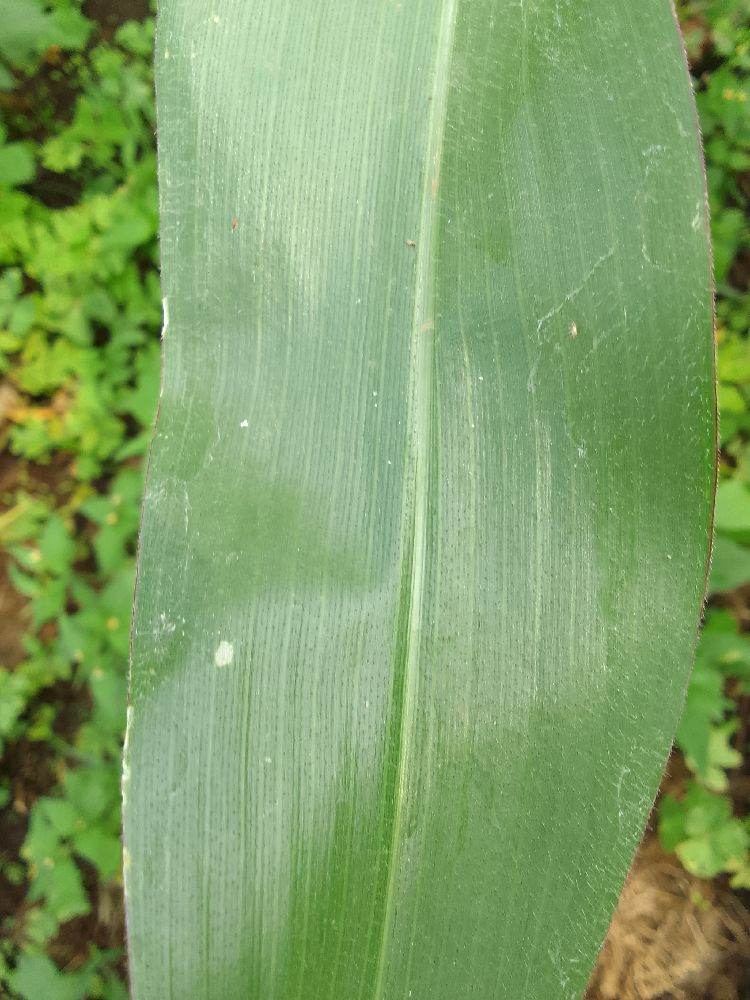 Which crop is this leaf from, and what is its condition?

maize, healthy
